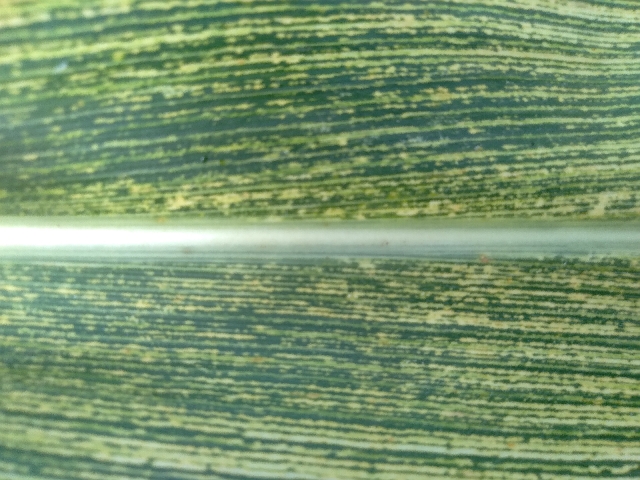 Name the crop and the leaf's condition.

maize, maize streak virus
